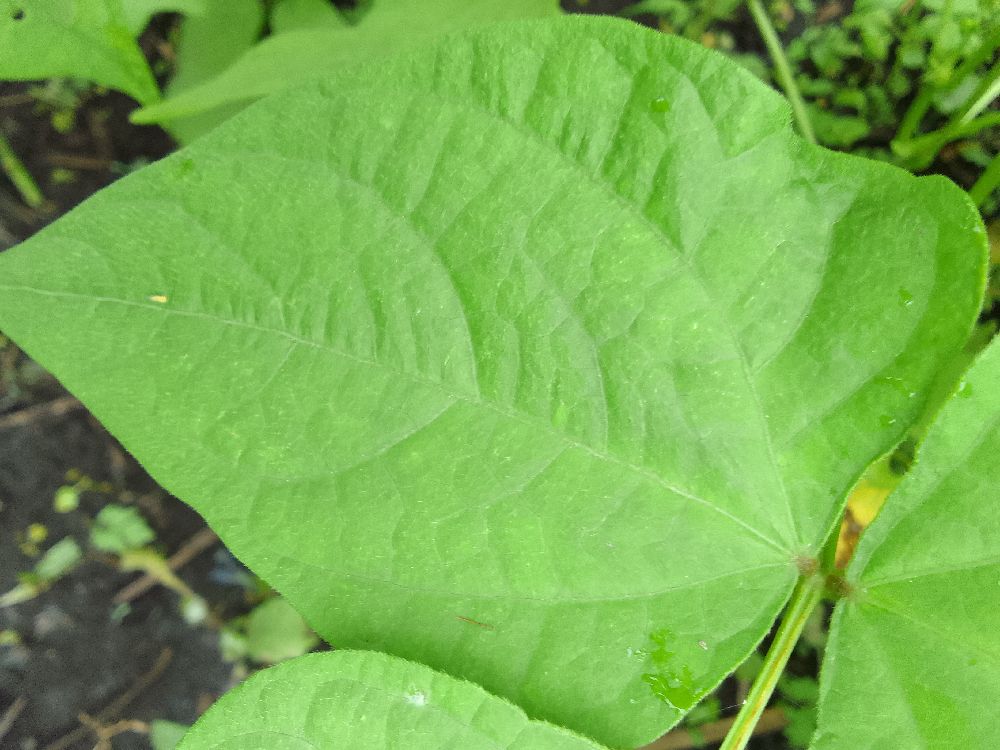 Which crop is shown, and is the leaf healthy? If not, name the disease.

common bean, healthy
